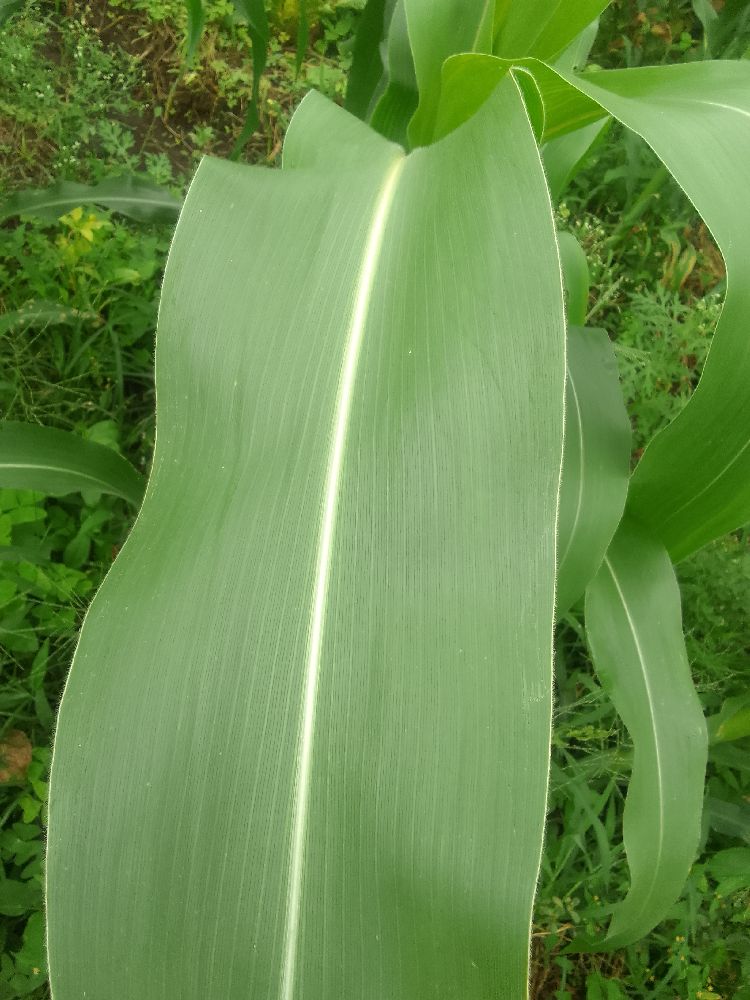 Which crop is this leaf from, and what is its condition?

maize, healthy
